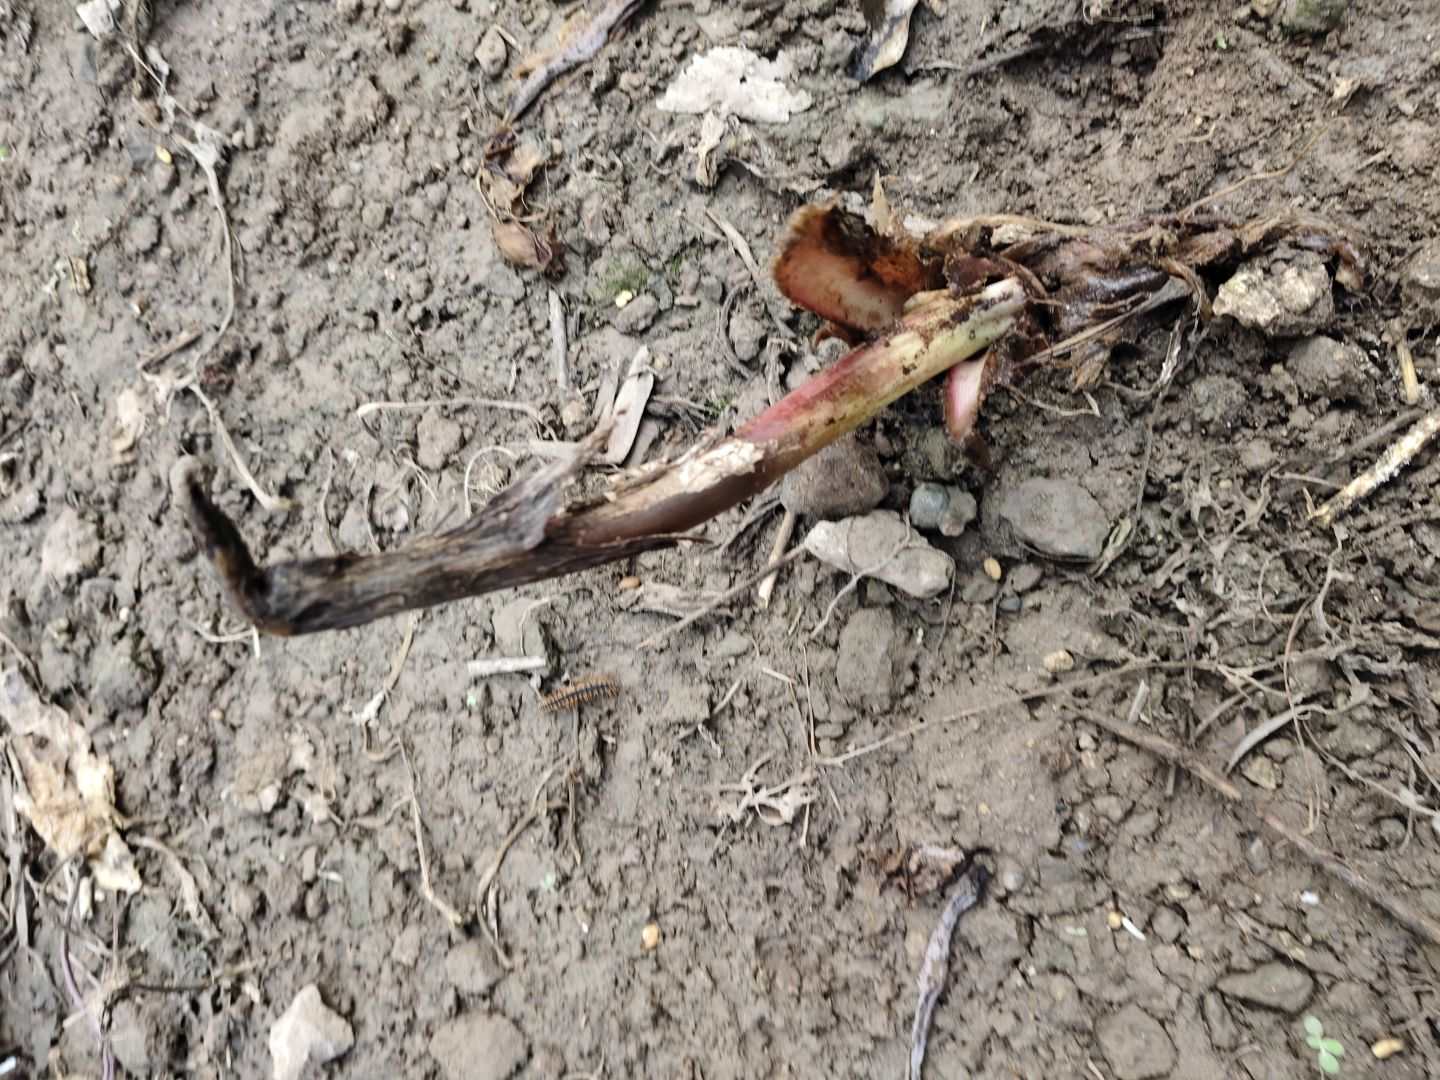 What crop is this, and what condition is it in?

taro, root rot
